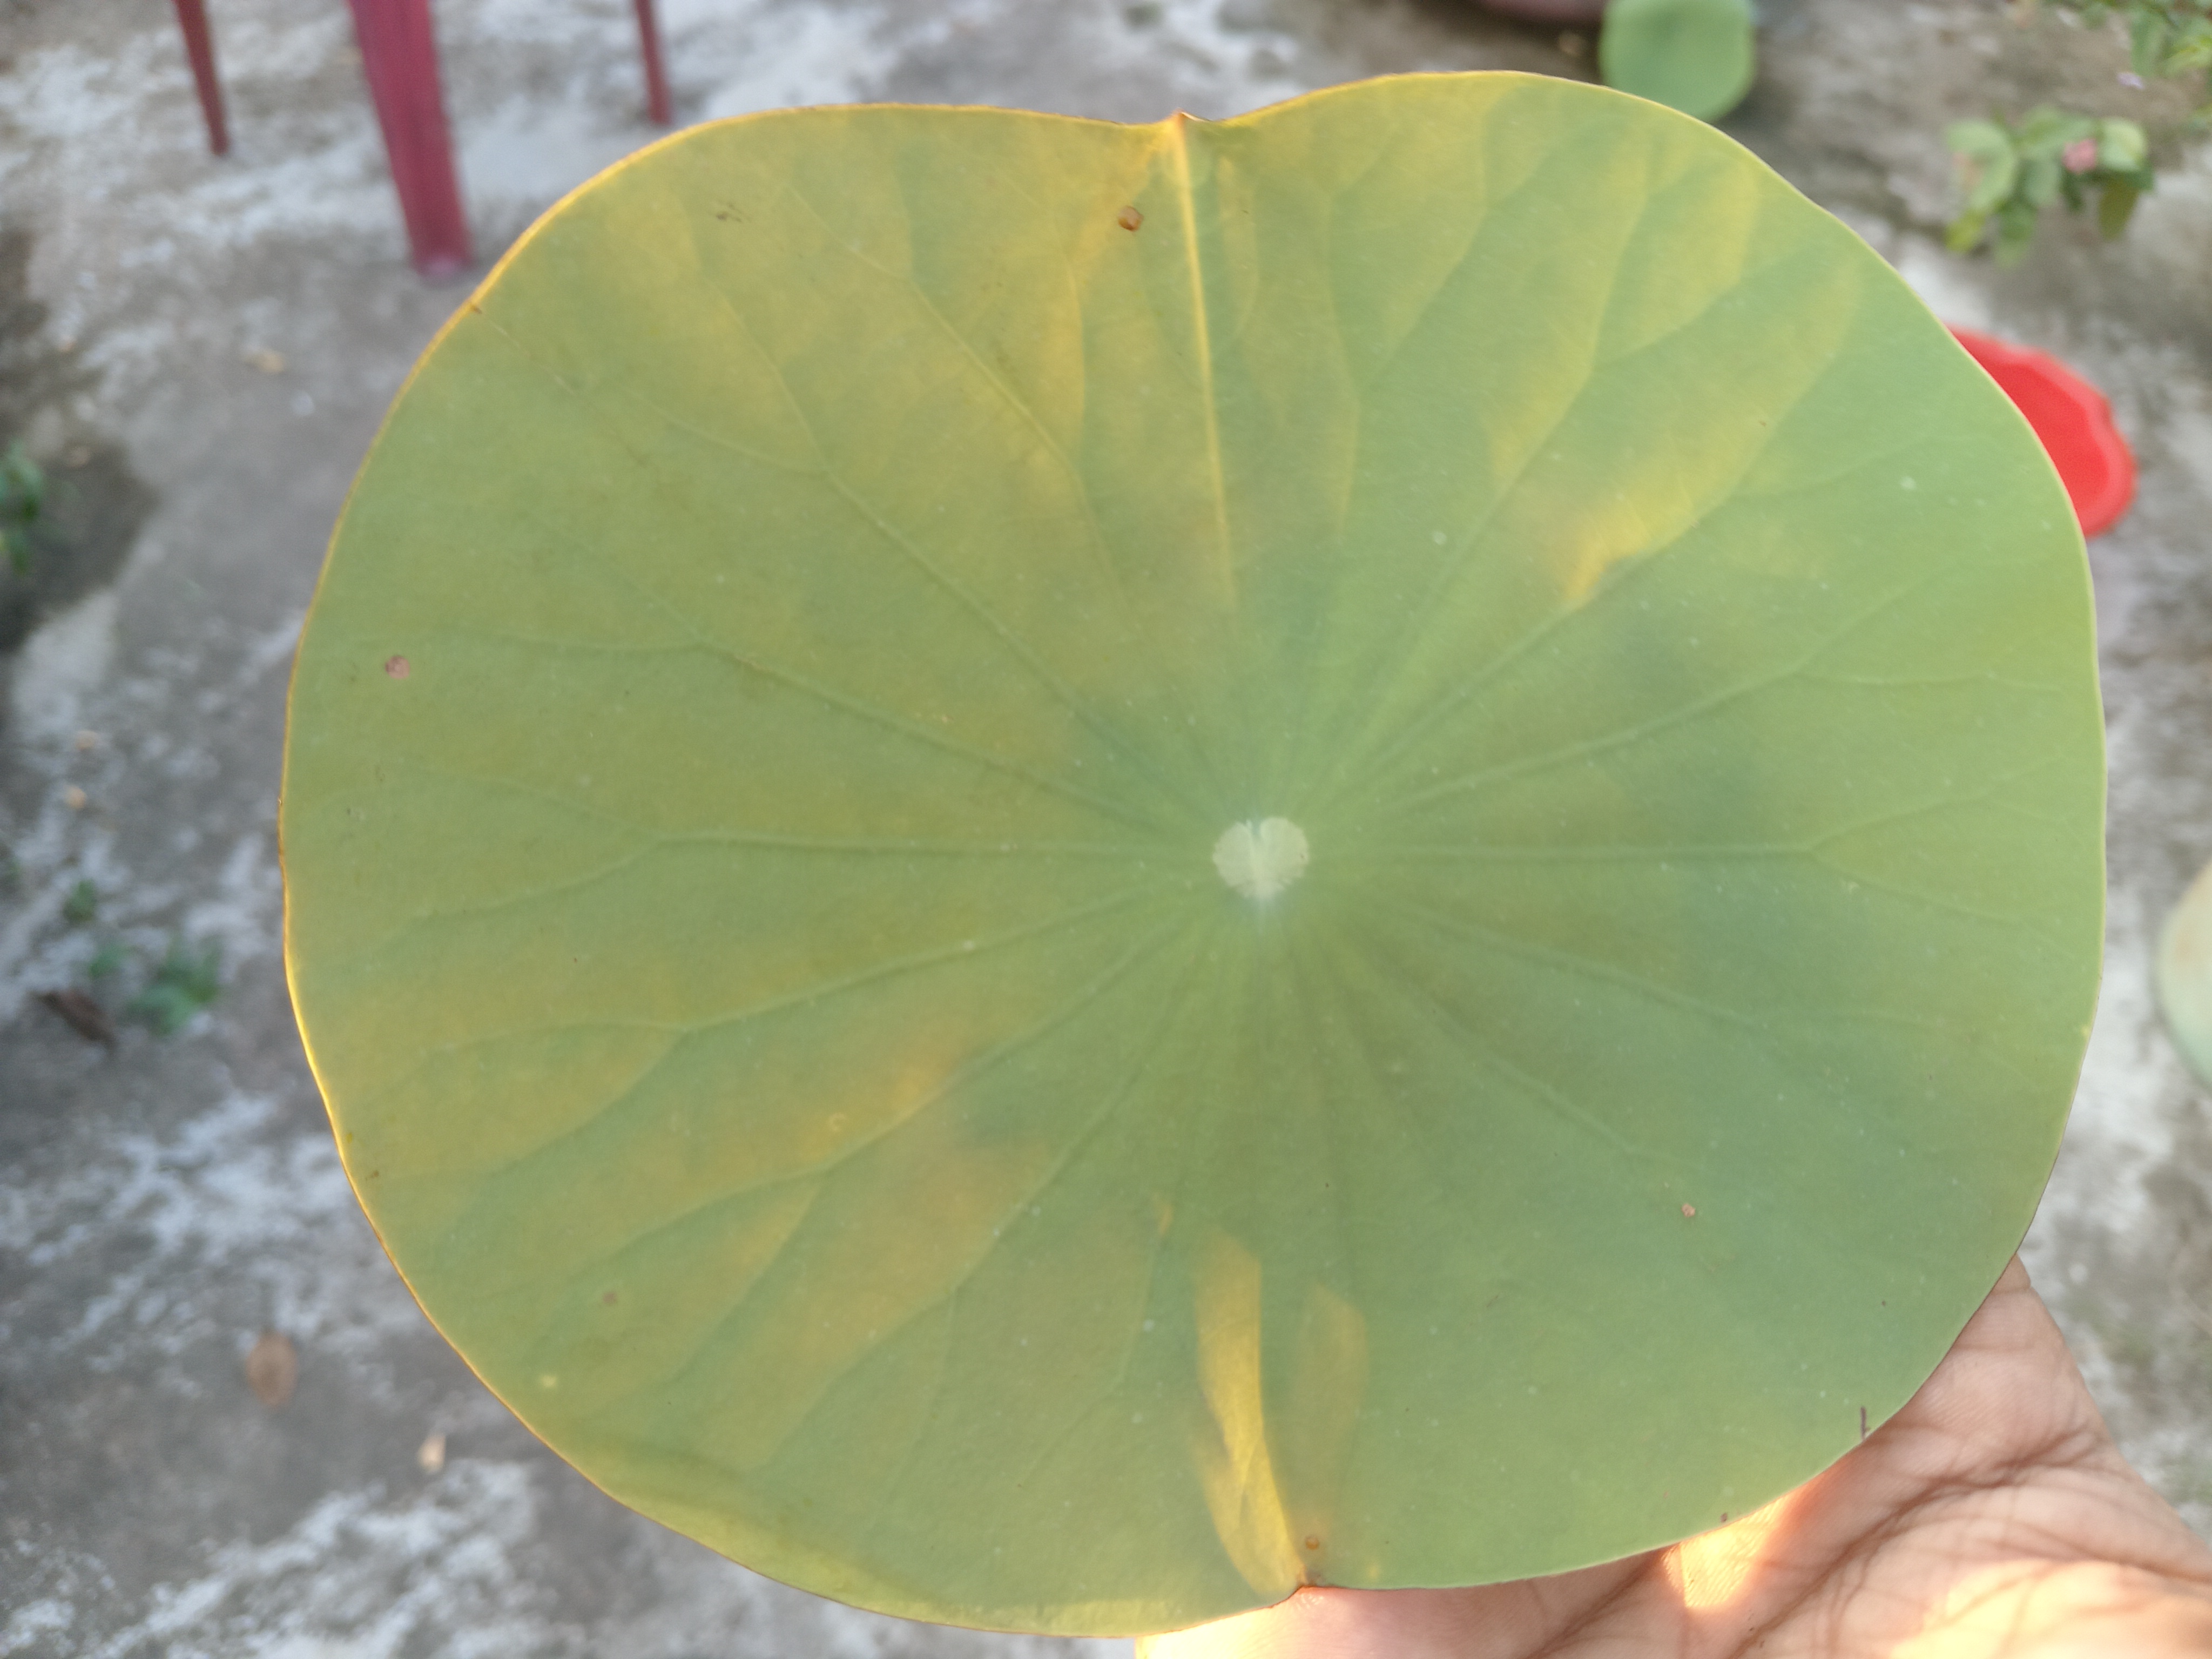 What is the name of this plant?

lotus
